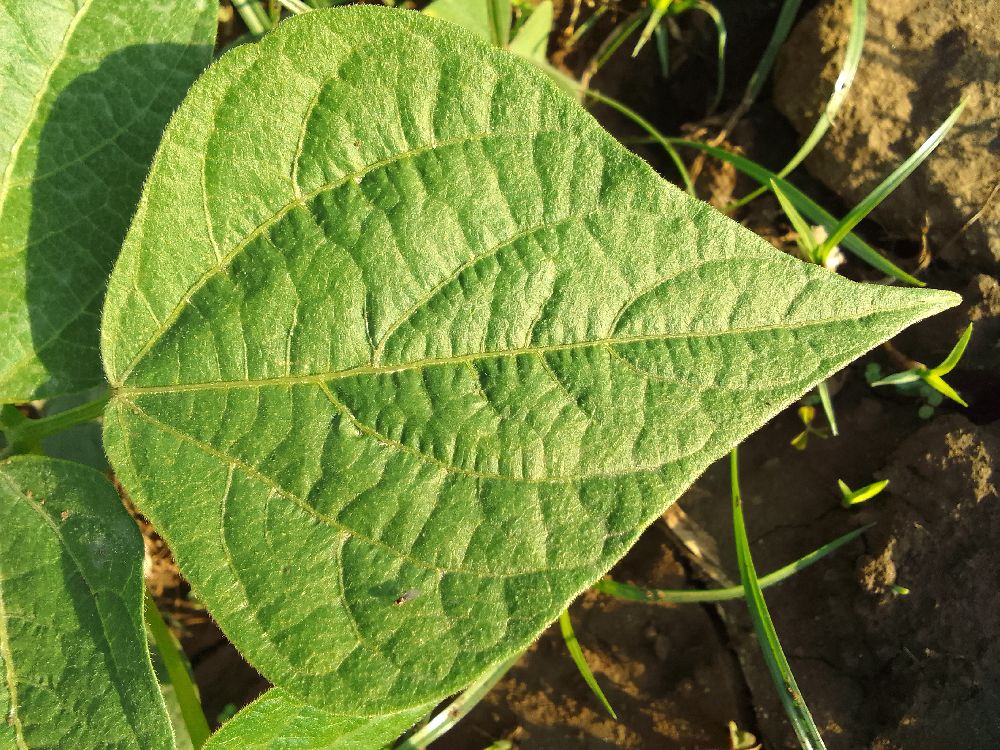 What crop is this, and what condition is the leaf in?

common bean, healthy
